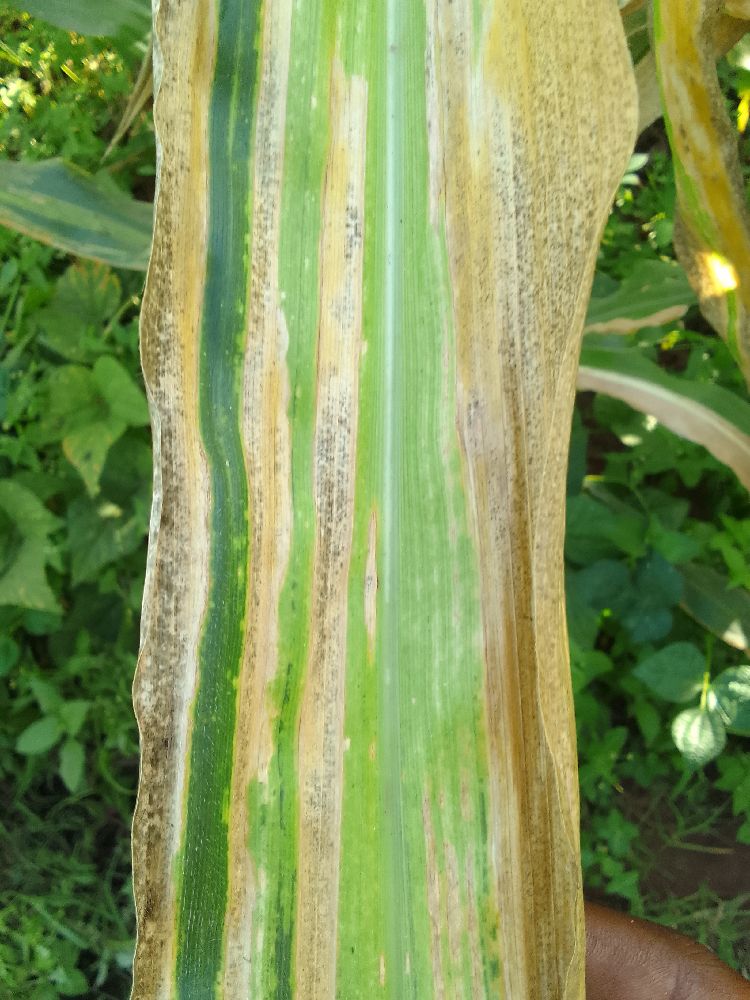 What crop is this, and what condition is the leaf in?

maize, maize lethal necrosis
